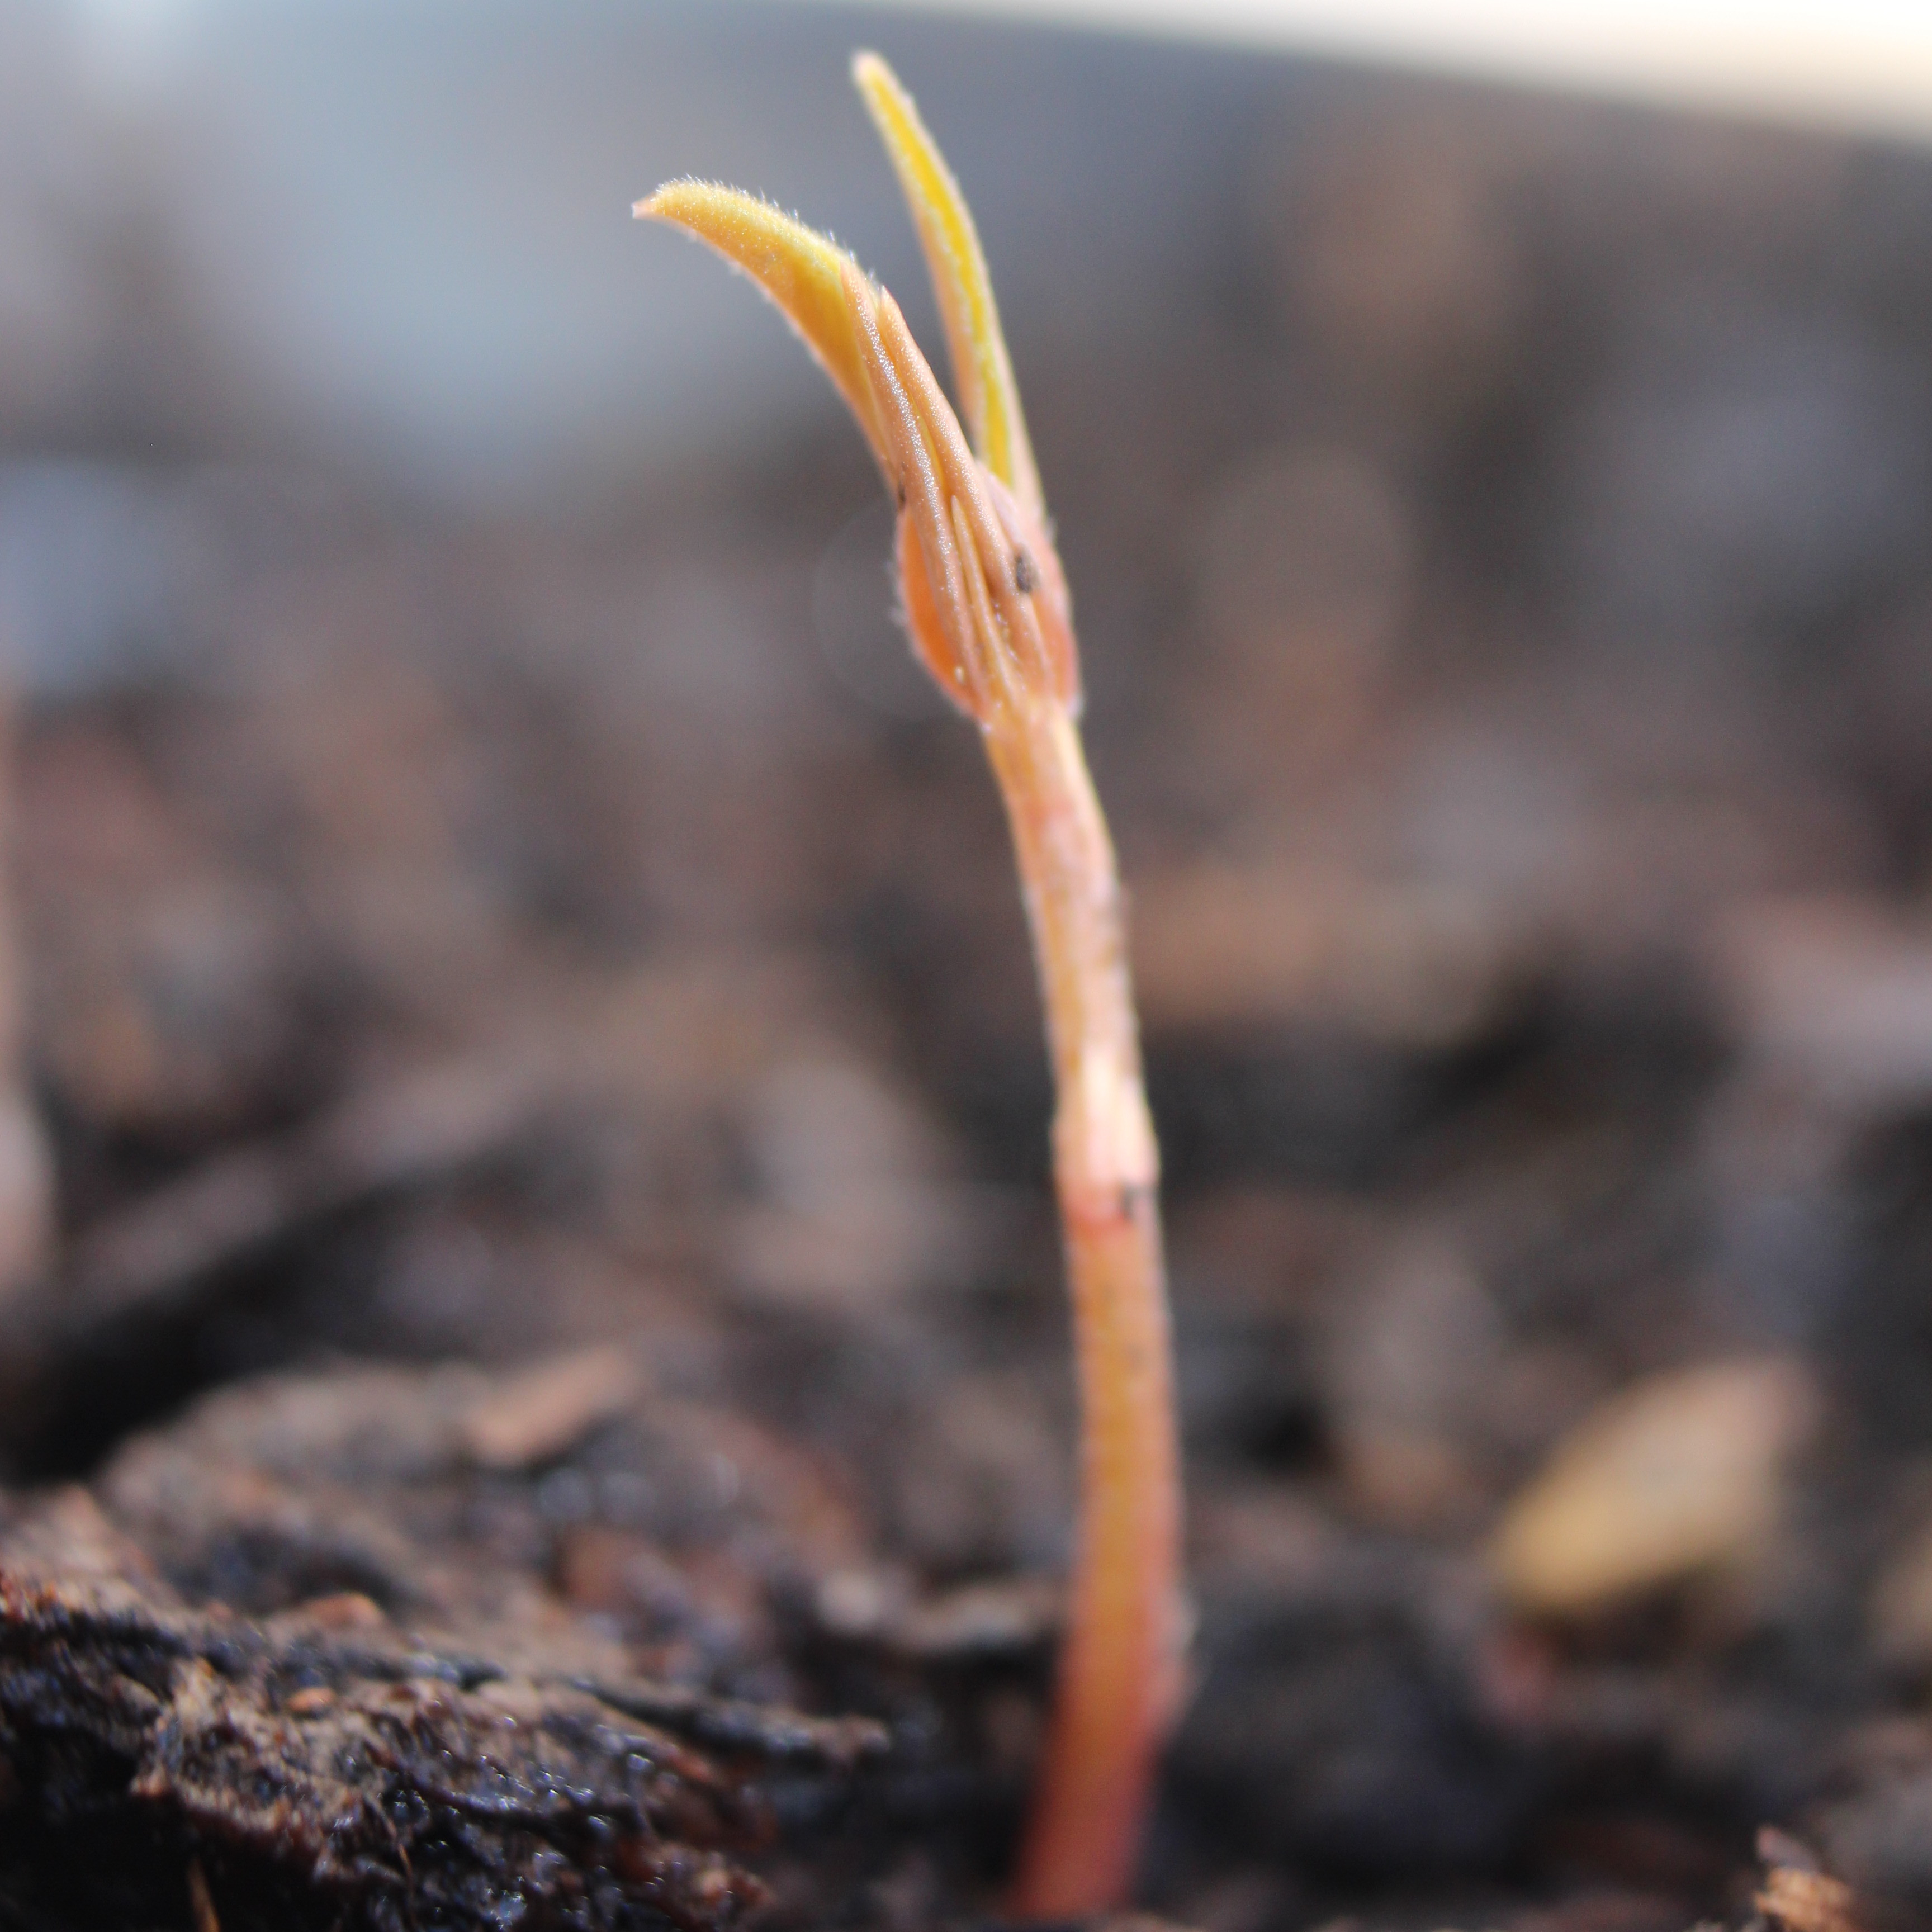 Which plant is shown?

Vicia sativa
